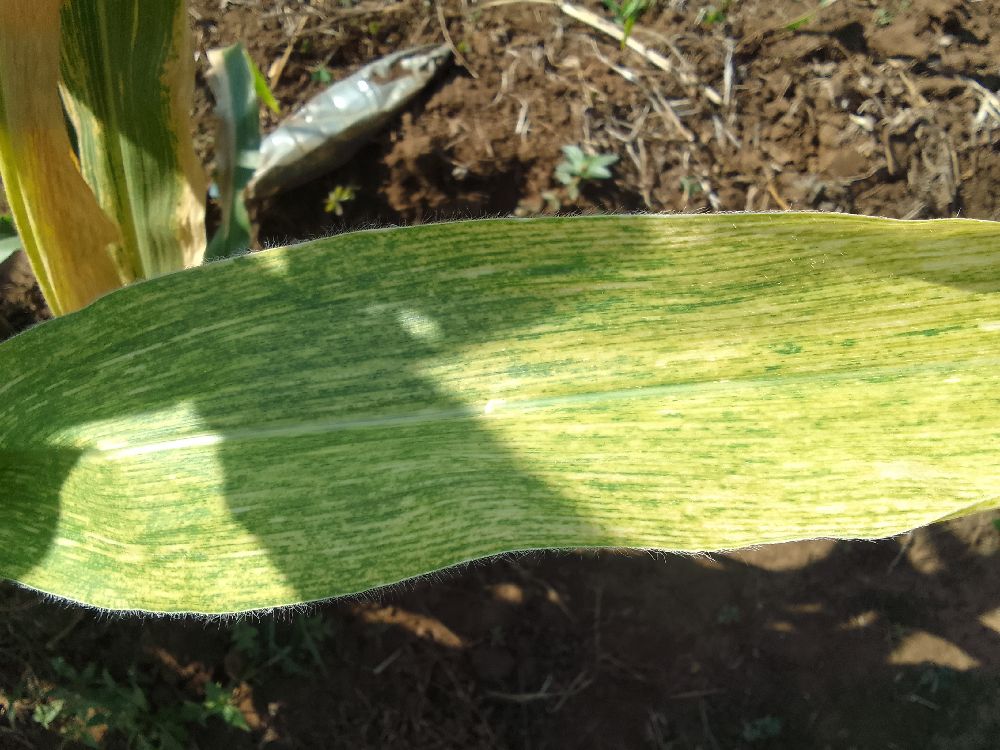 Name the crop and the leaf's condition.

maize, maize lethal necrosis
